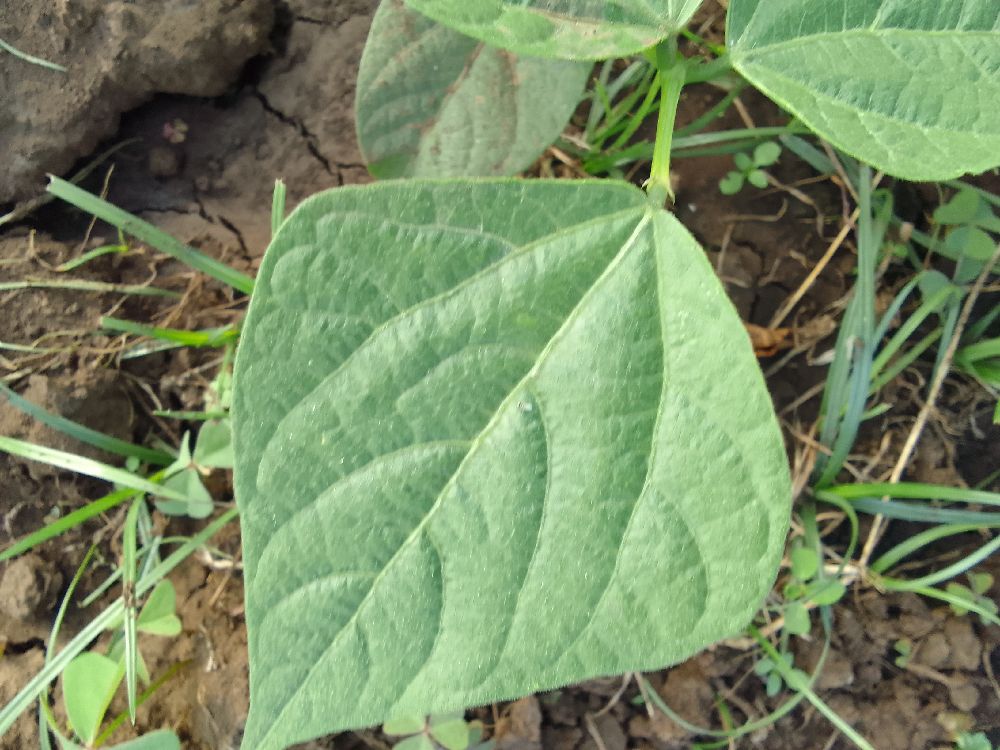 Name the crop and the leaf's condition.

common bean, healthy
